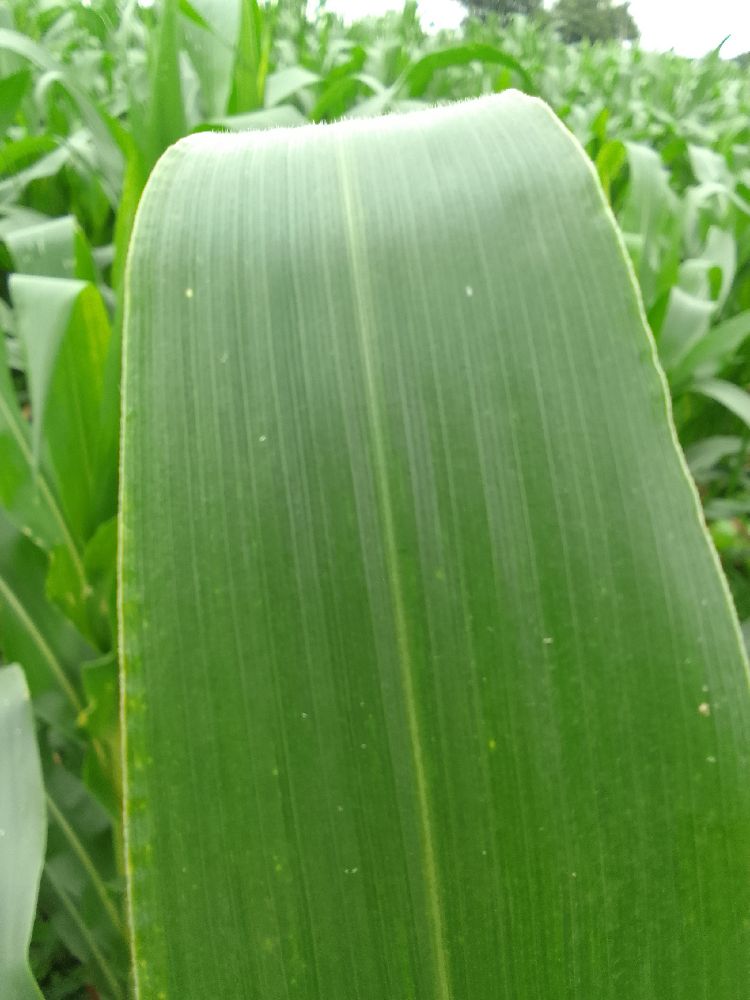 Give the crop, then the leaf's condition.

maize, healthy
